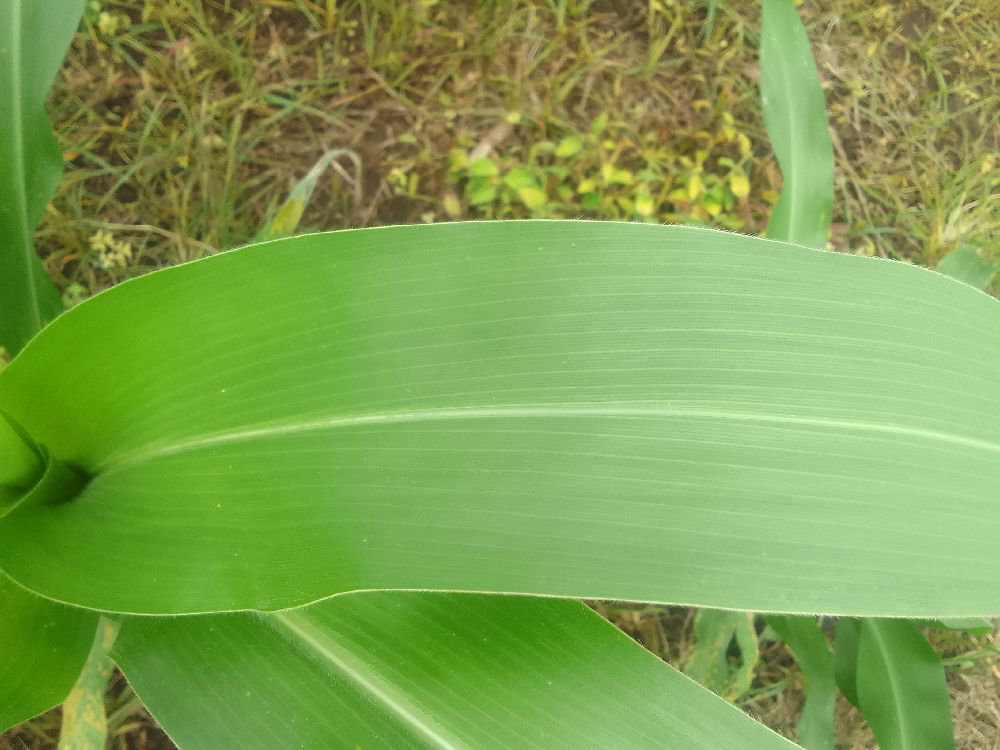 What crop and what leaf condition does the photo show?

maize, healthy
